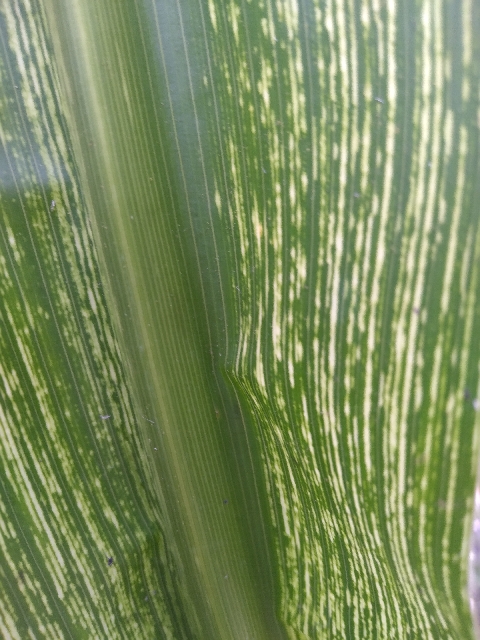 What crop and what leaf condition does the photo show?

maize, maize streak virus
